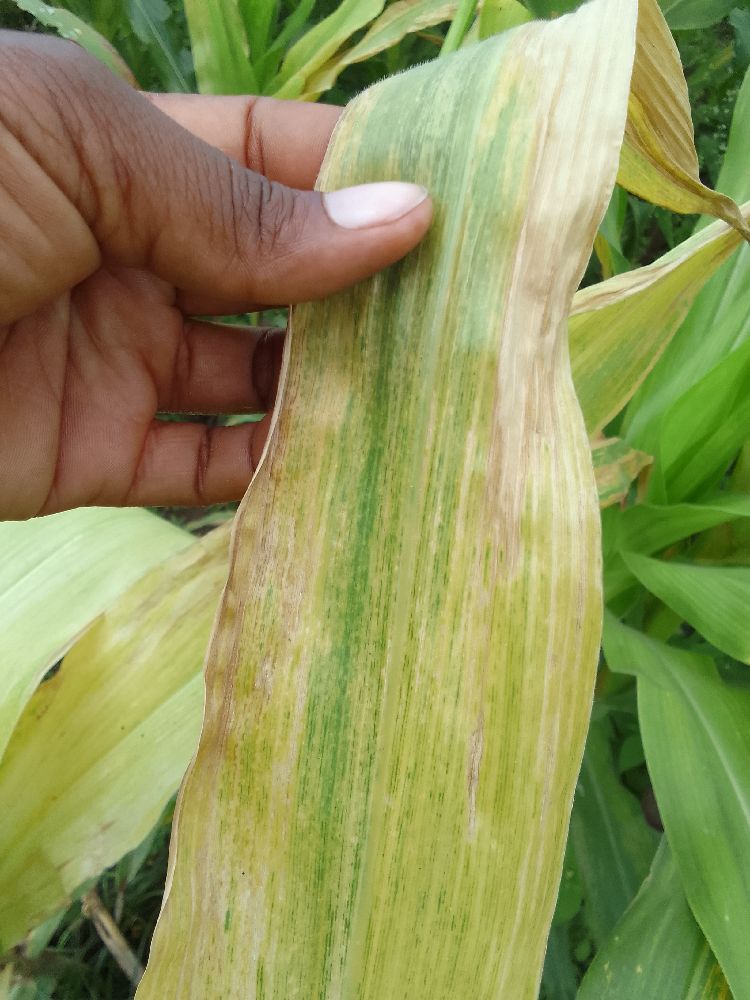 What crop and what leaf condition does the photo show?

maize, maize lethal necrosis
